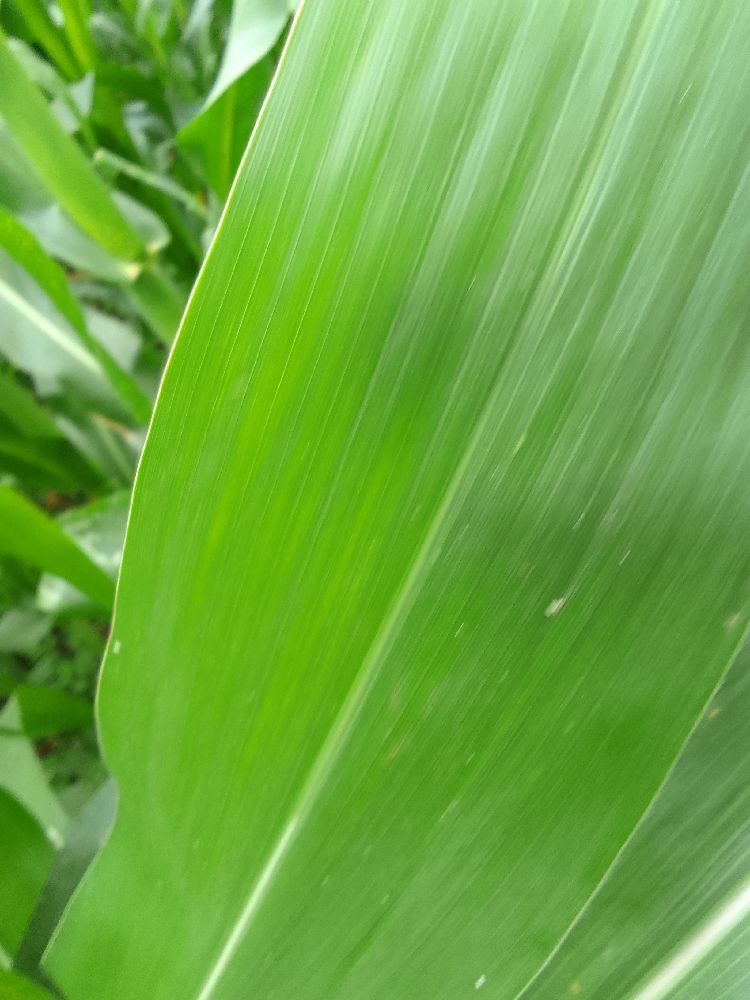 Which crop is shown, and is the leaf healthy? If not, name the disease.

maize, healthy
